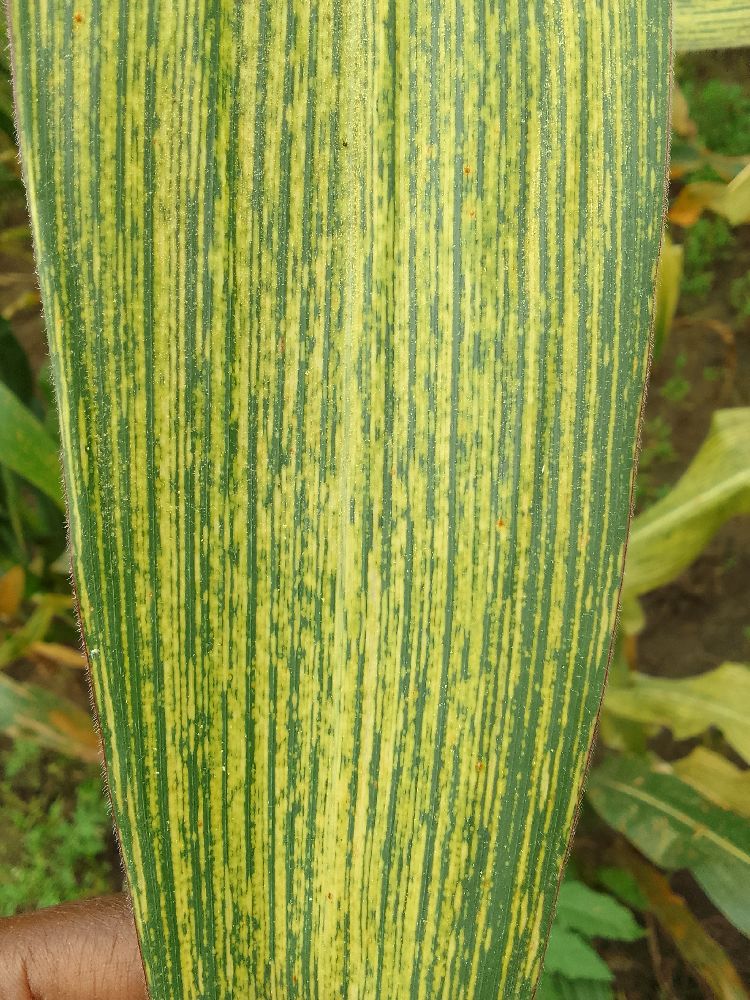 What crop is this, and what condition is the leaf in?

maize, maize streak virus
